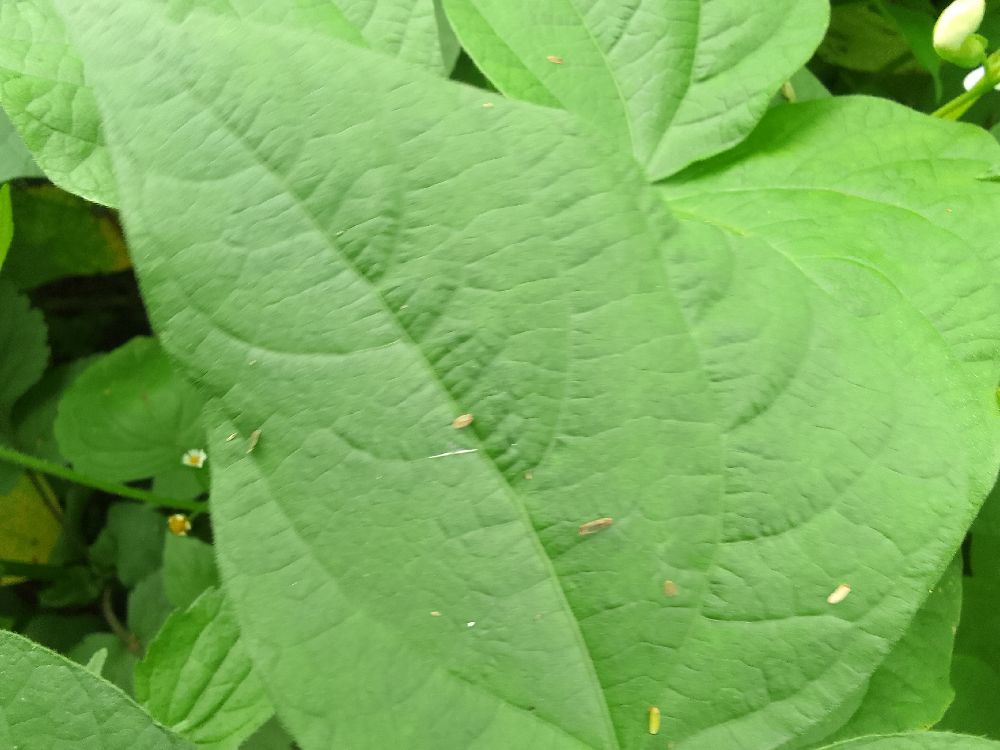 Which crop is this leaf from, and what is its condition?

common bean, healthy
